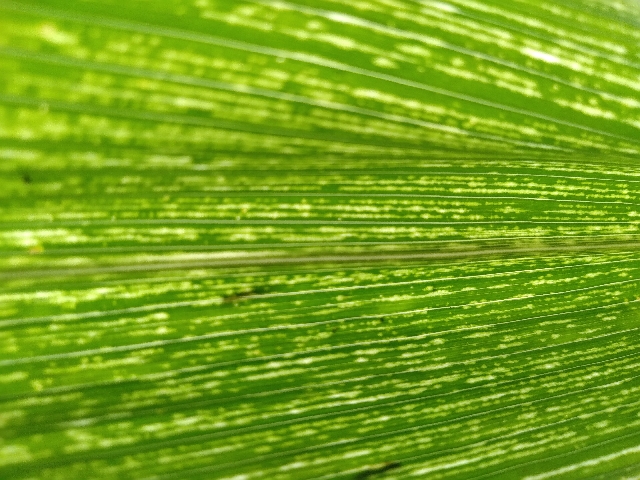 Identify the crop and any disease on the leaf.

maize, maize streak virus
